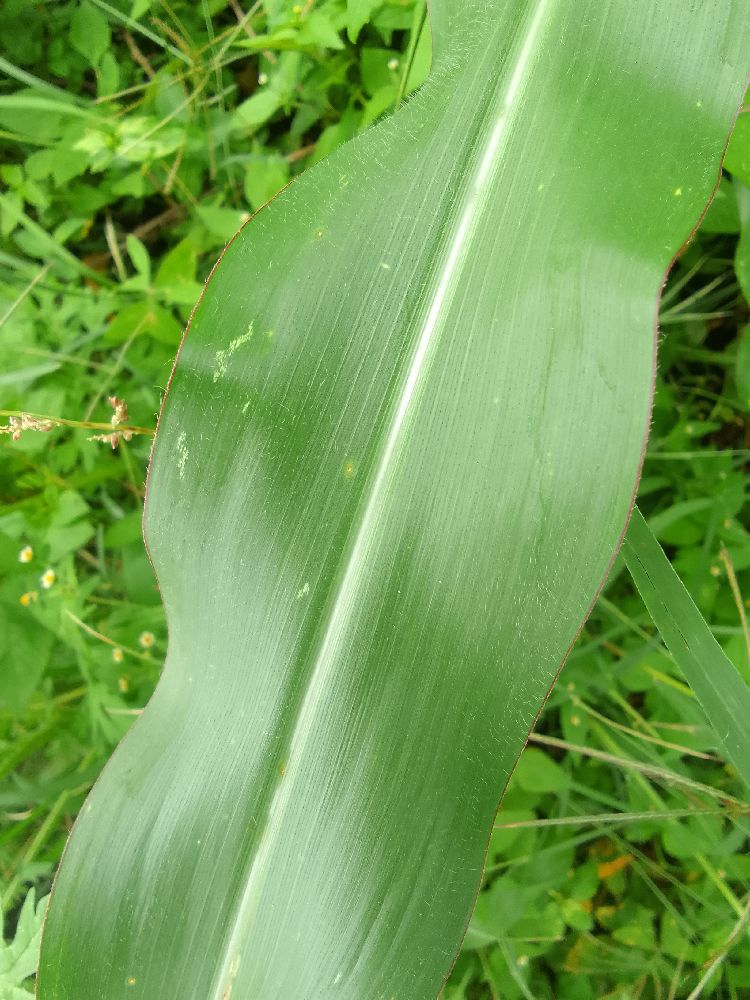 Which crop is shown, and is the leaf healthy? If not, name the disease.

maize, healthy
